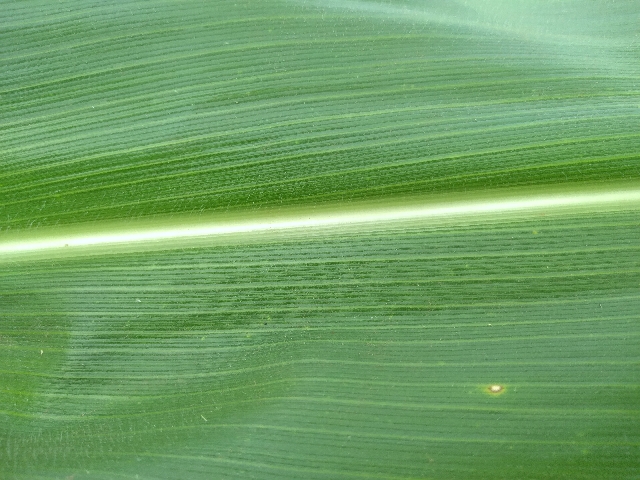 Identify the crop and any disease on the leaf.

maize, healthy
